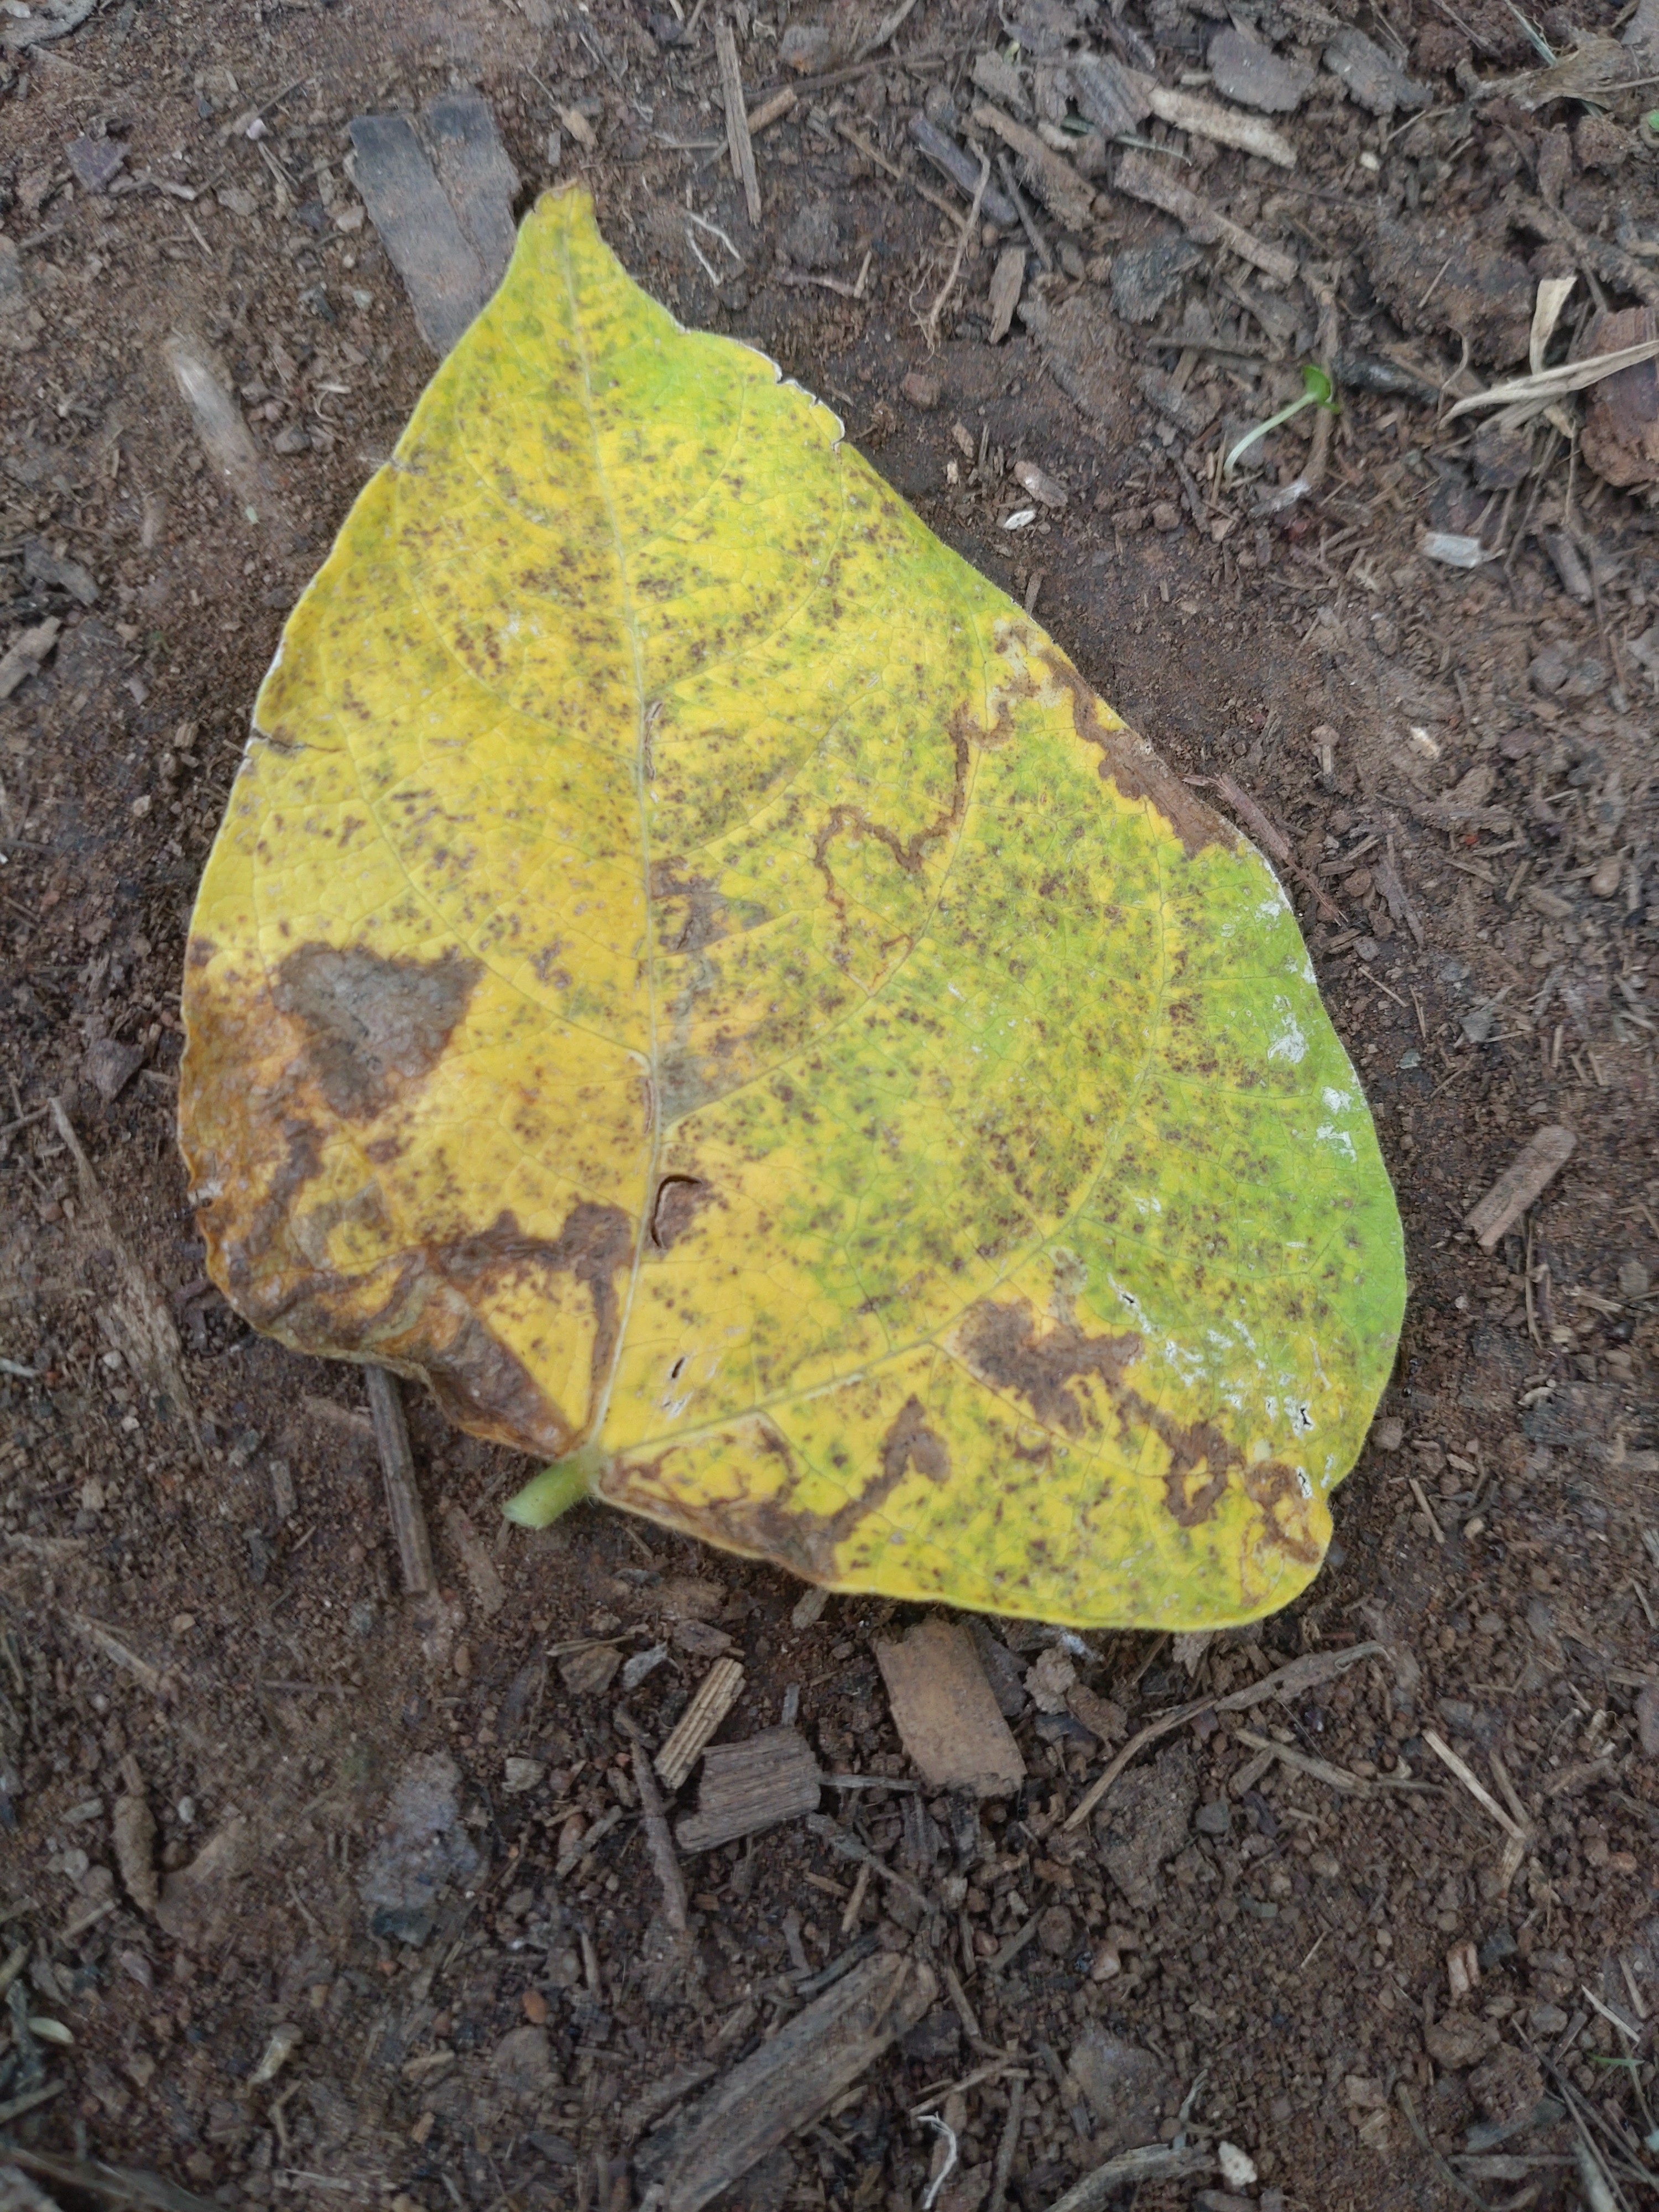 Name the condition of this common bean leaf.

anthracnose
